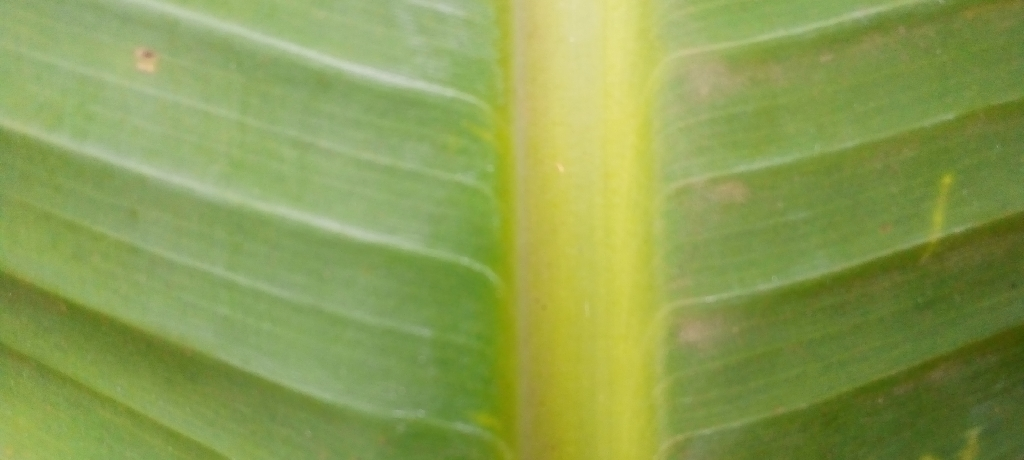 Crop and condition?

banana, healthy
